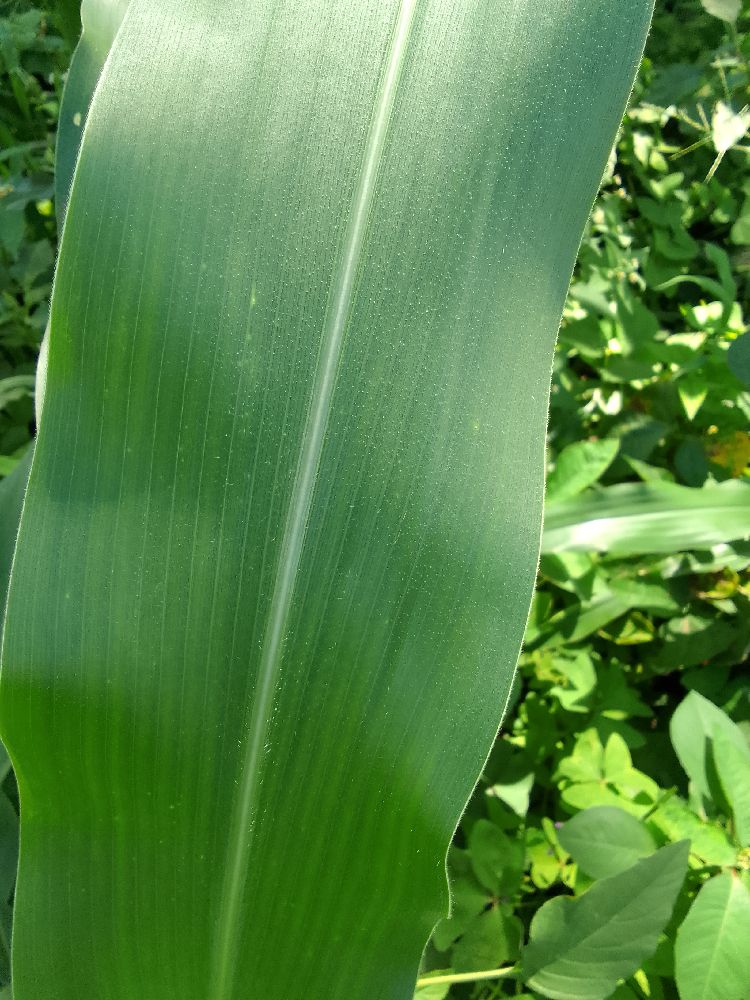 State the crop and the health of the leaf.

maize, healthy
